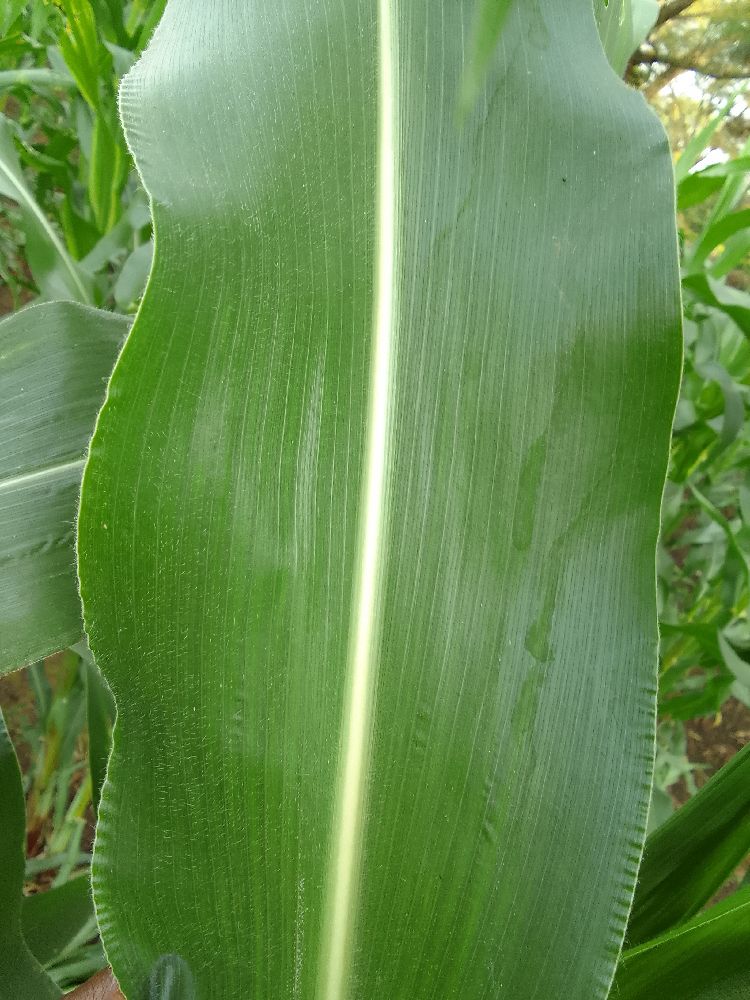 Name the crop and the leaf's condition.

maize, healthy
